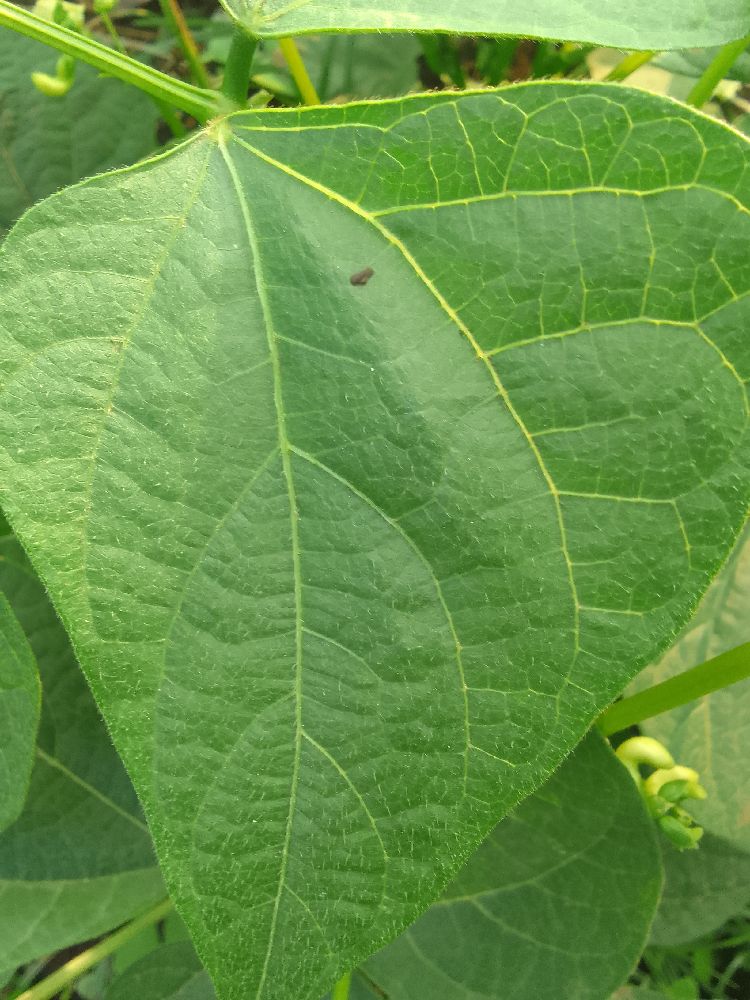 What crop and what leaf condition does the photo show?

common bean, healthy
